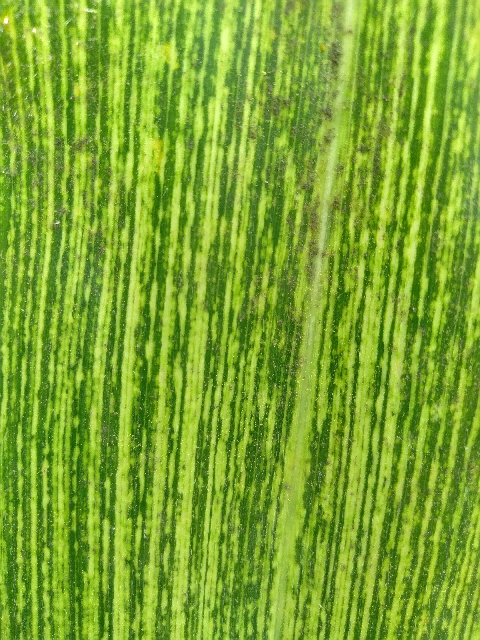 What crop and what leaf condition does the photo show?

maize, maize streak virus
